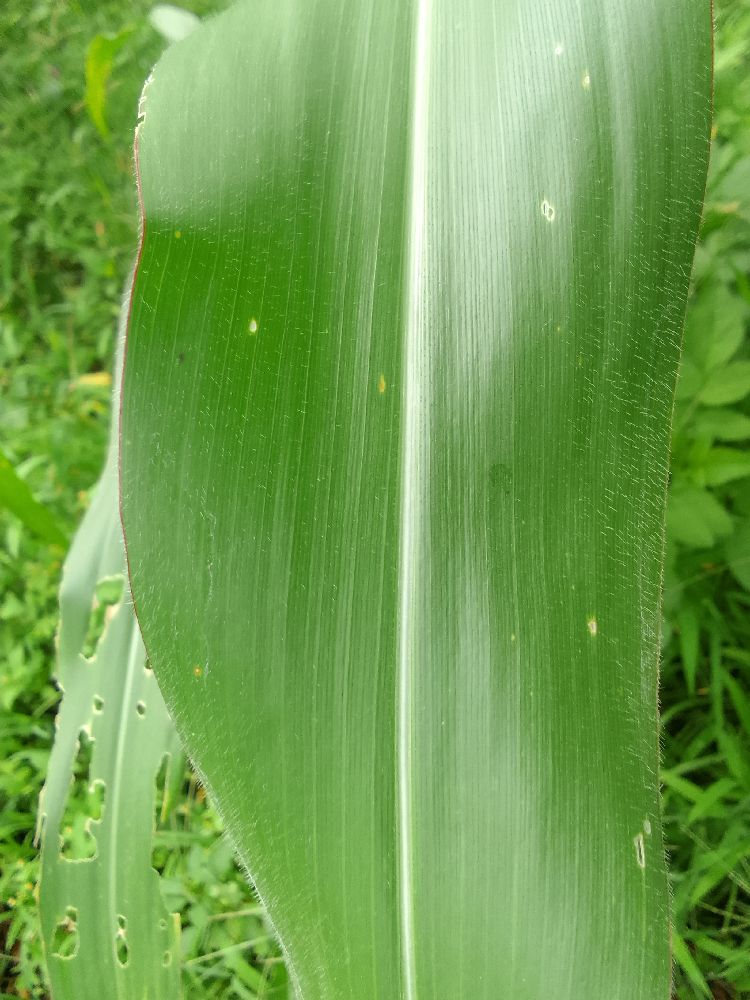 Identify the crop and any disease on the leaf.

maize, healthy
